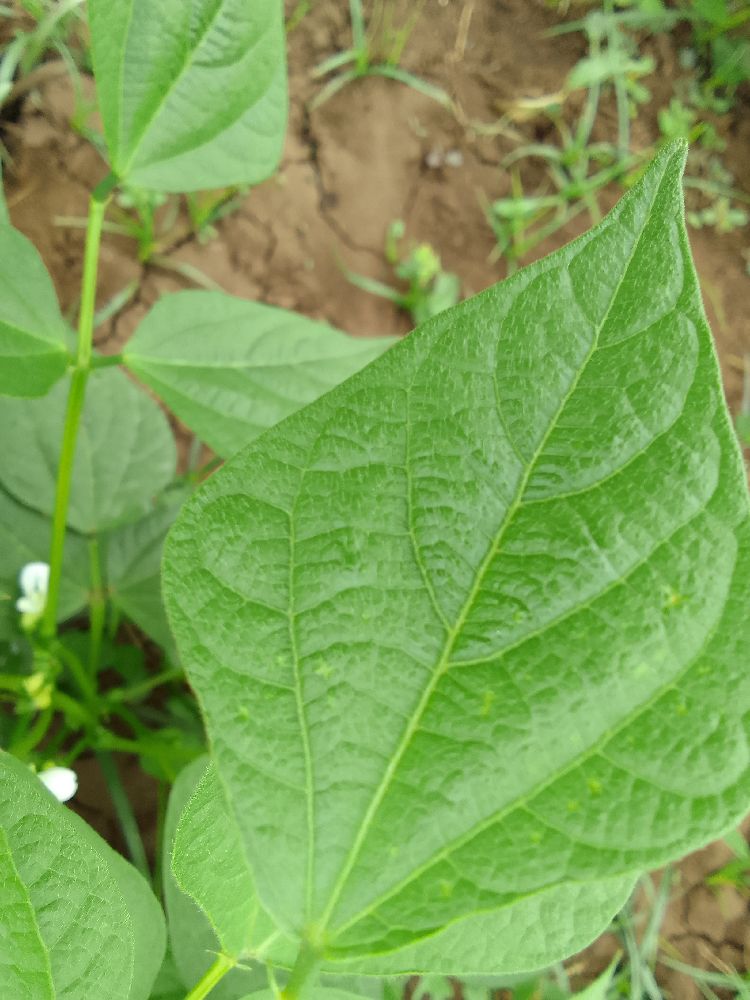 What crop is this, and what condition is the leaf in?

common bean, healthy
